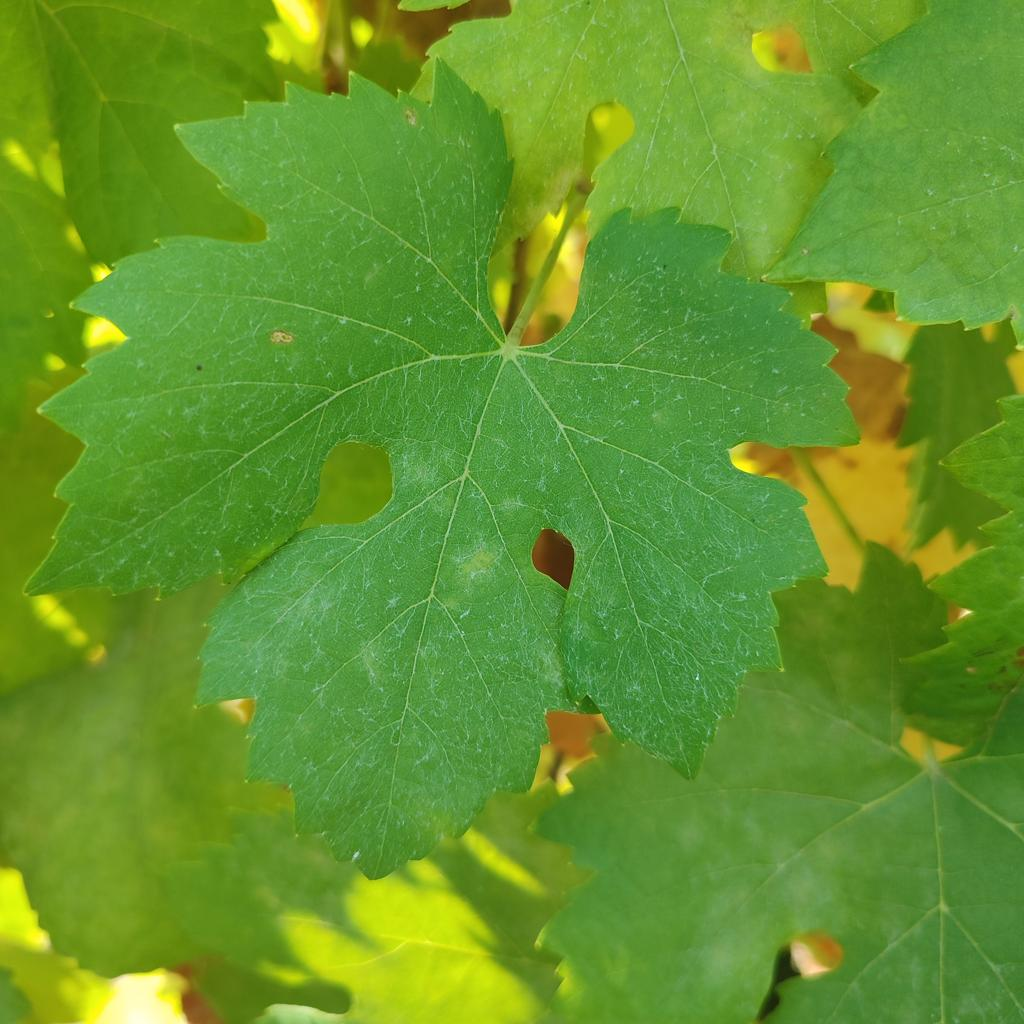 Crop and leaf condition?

grapevine, healthy
